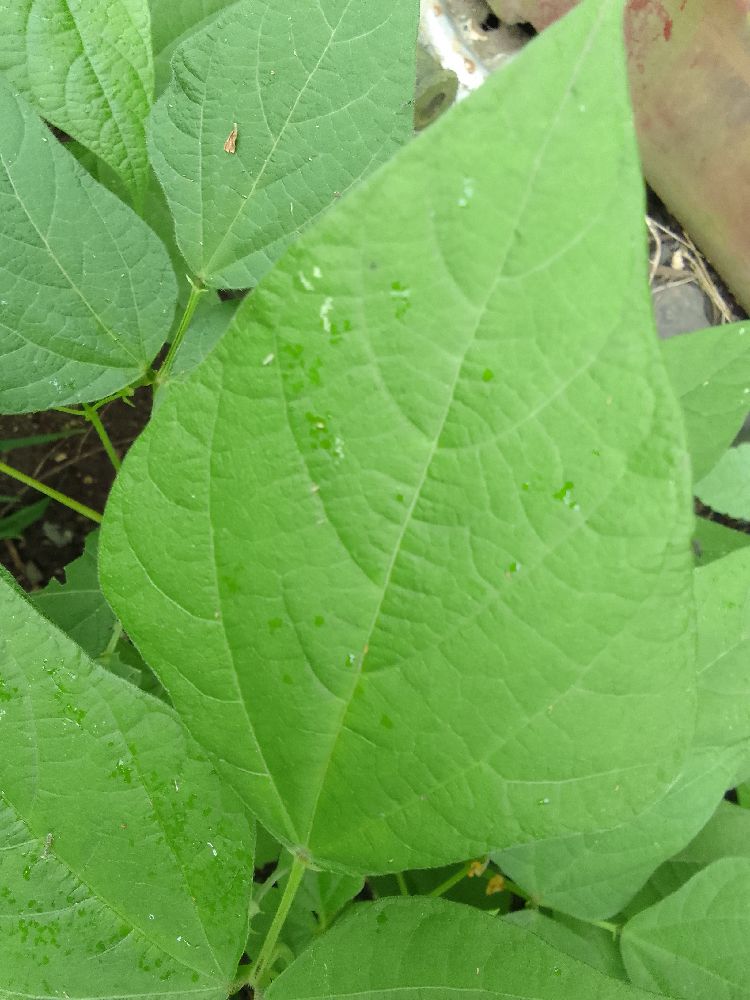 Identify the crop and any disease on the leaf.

common bean, healthy
